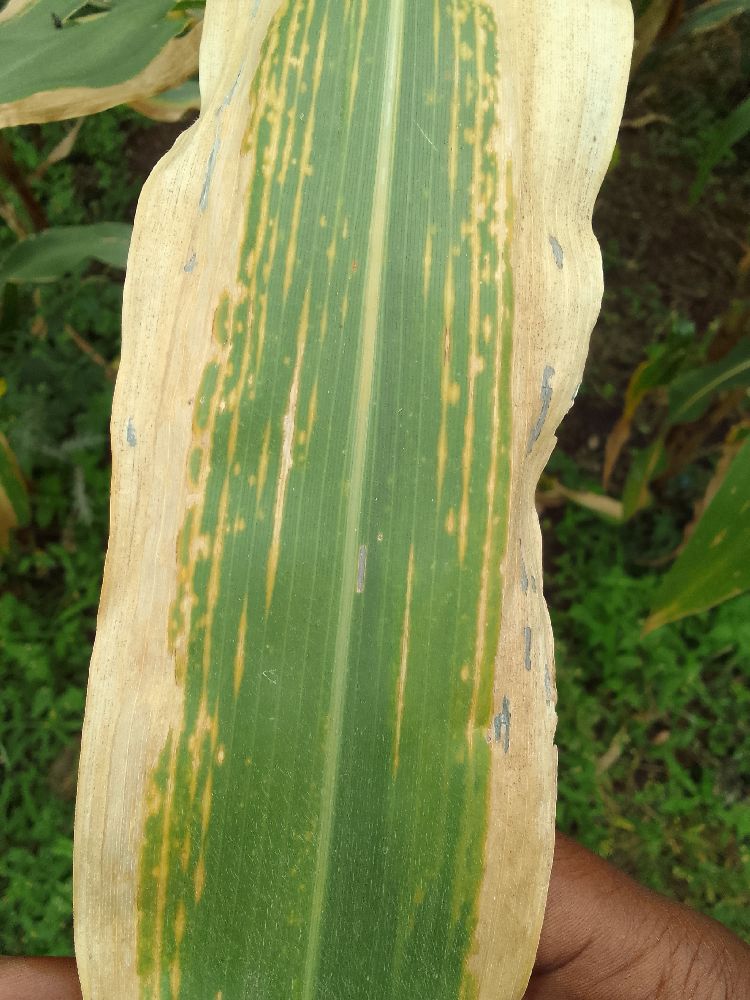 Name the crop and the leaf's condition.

maize, maize lethal necrosis
